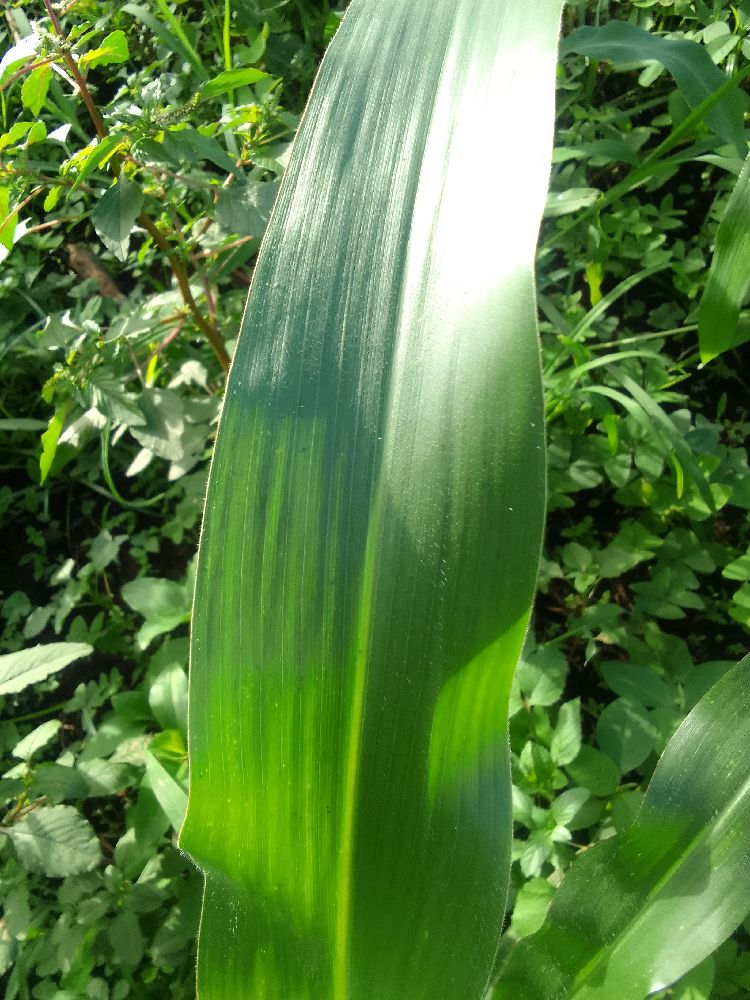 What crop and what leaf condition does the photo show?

maize, healthy
